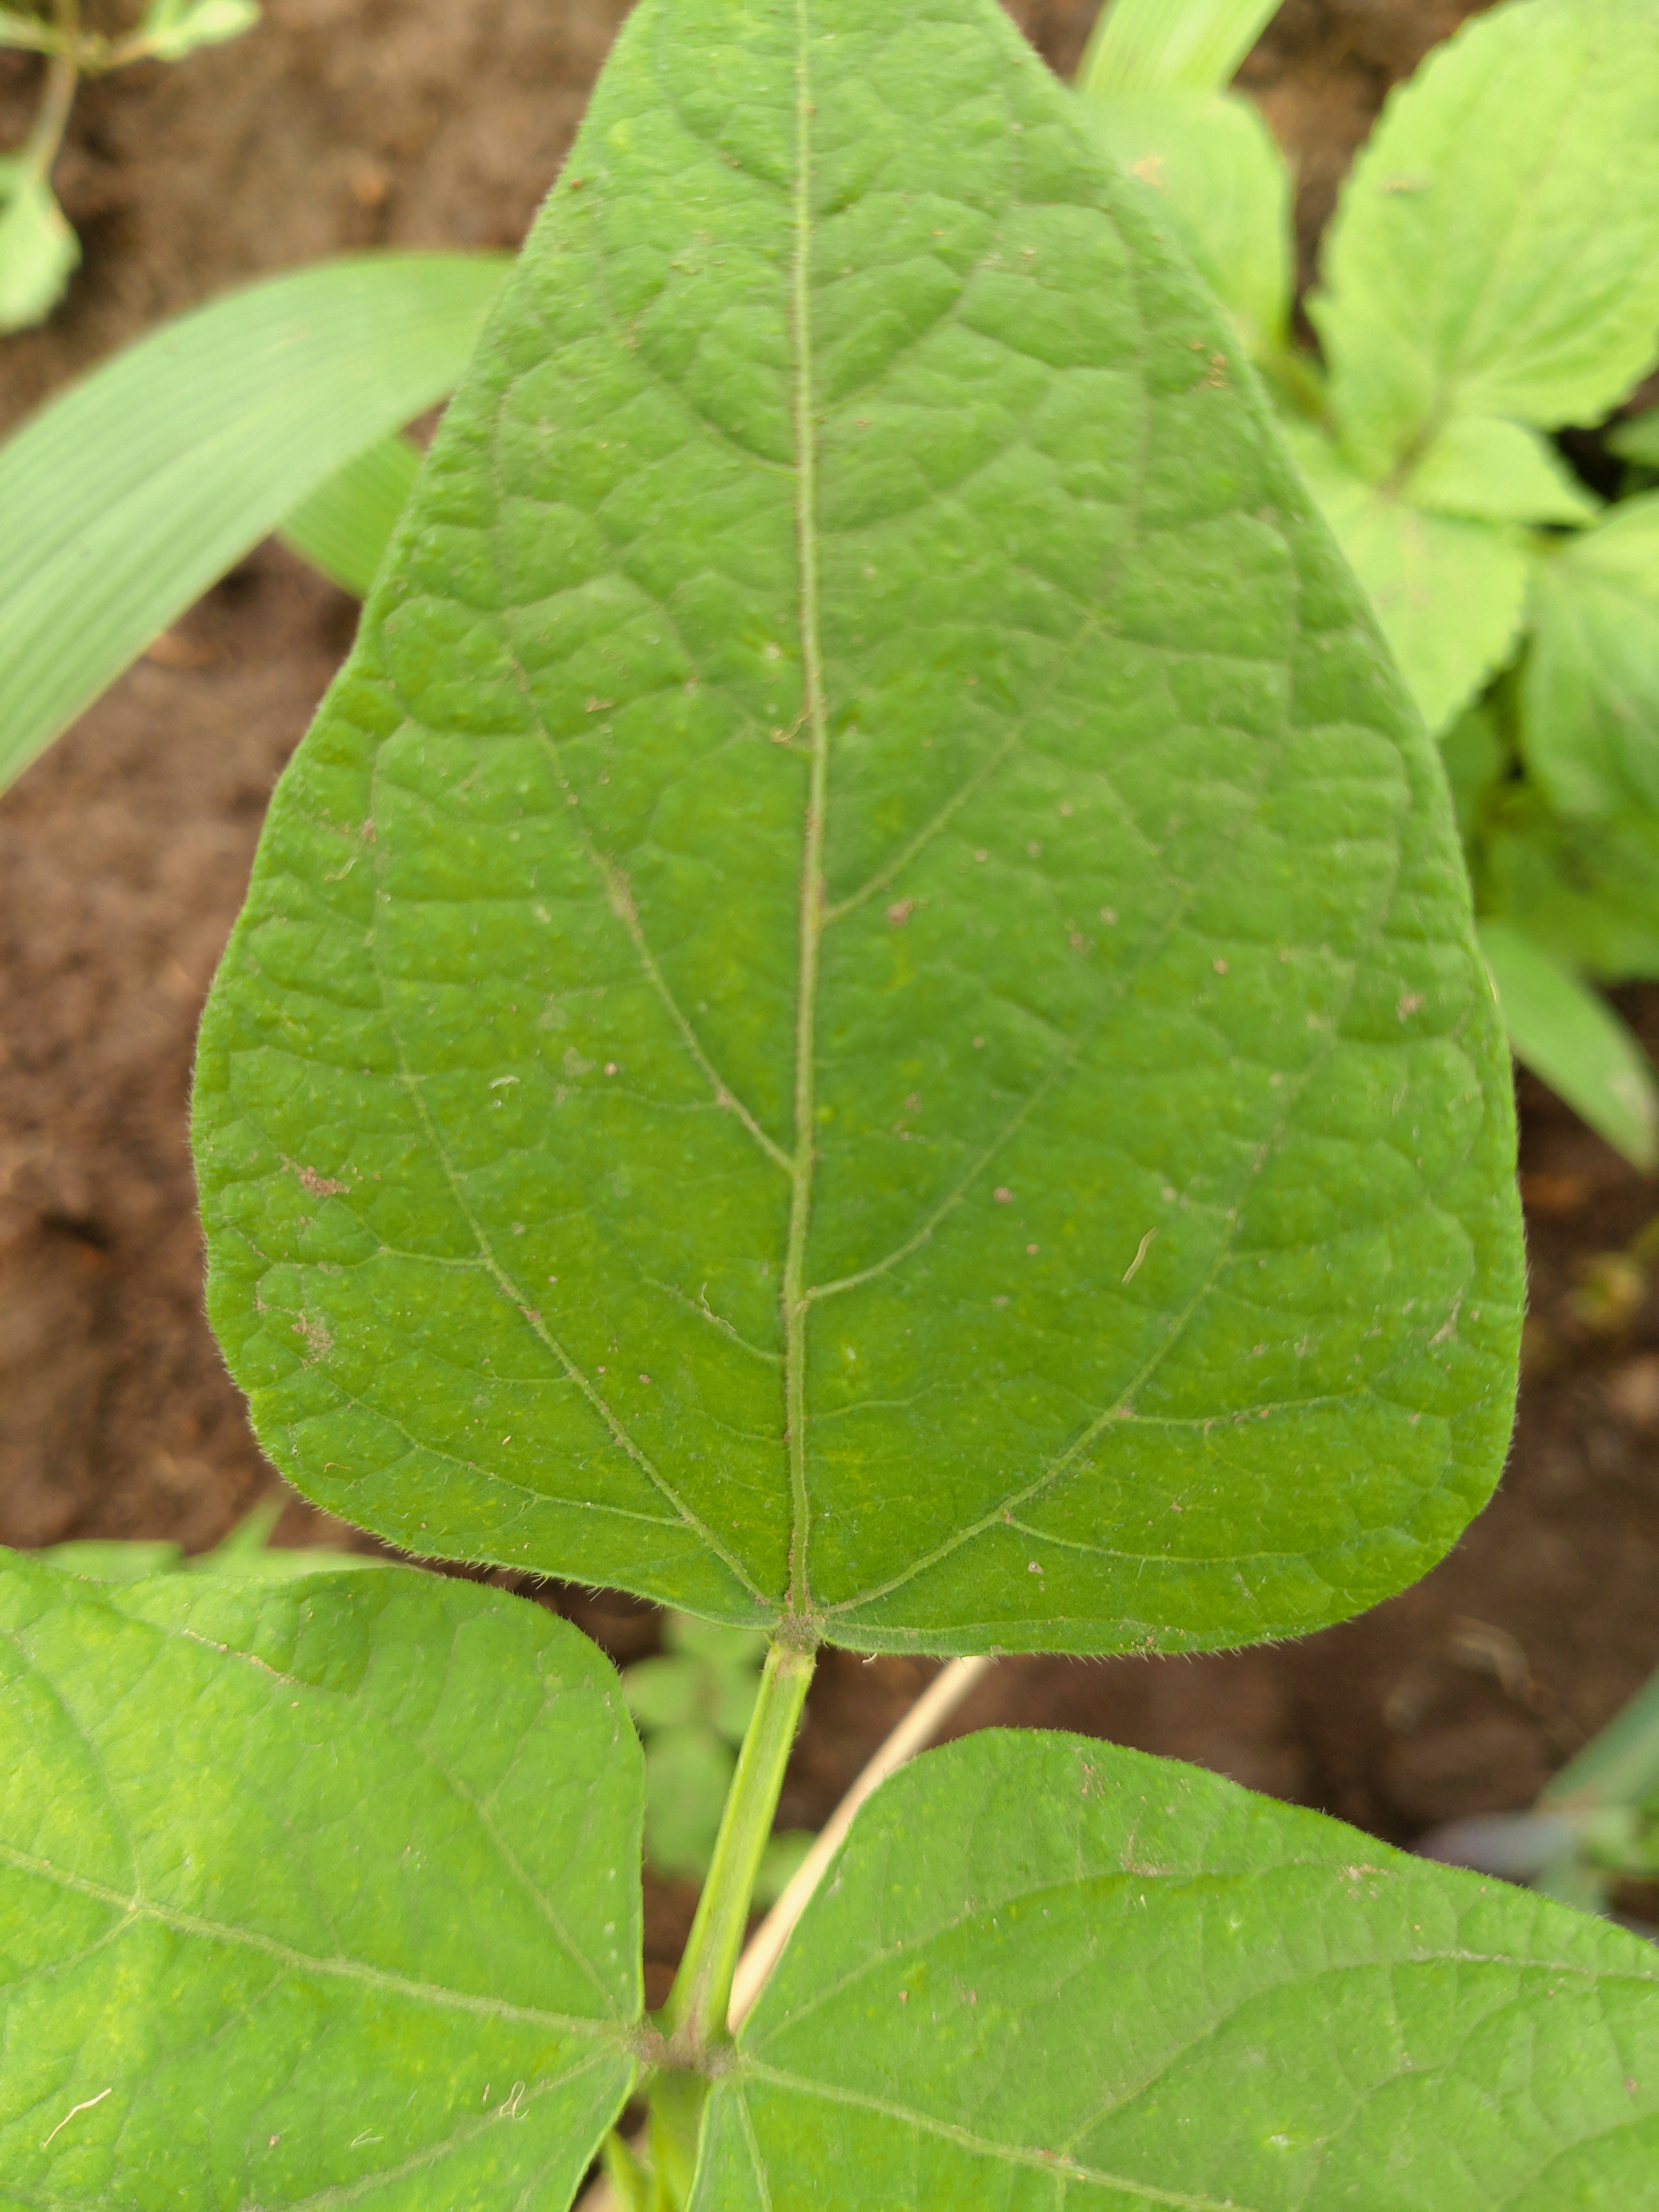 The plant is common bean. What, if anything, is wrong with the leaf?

healthy
